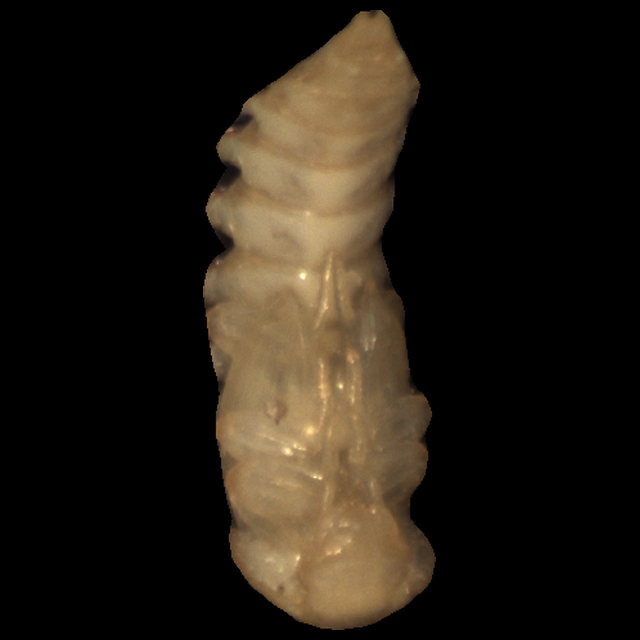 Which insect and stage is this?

mealworm pupa
